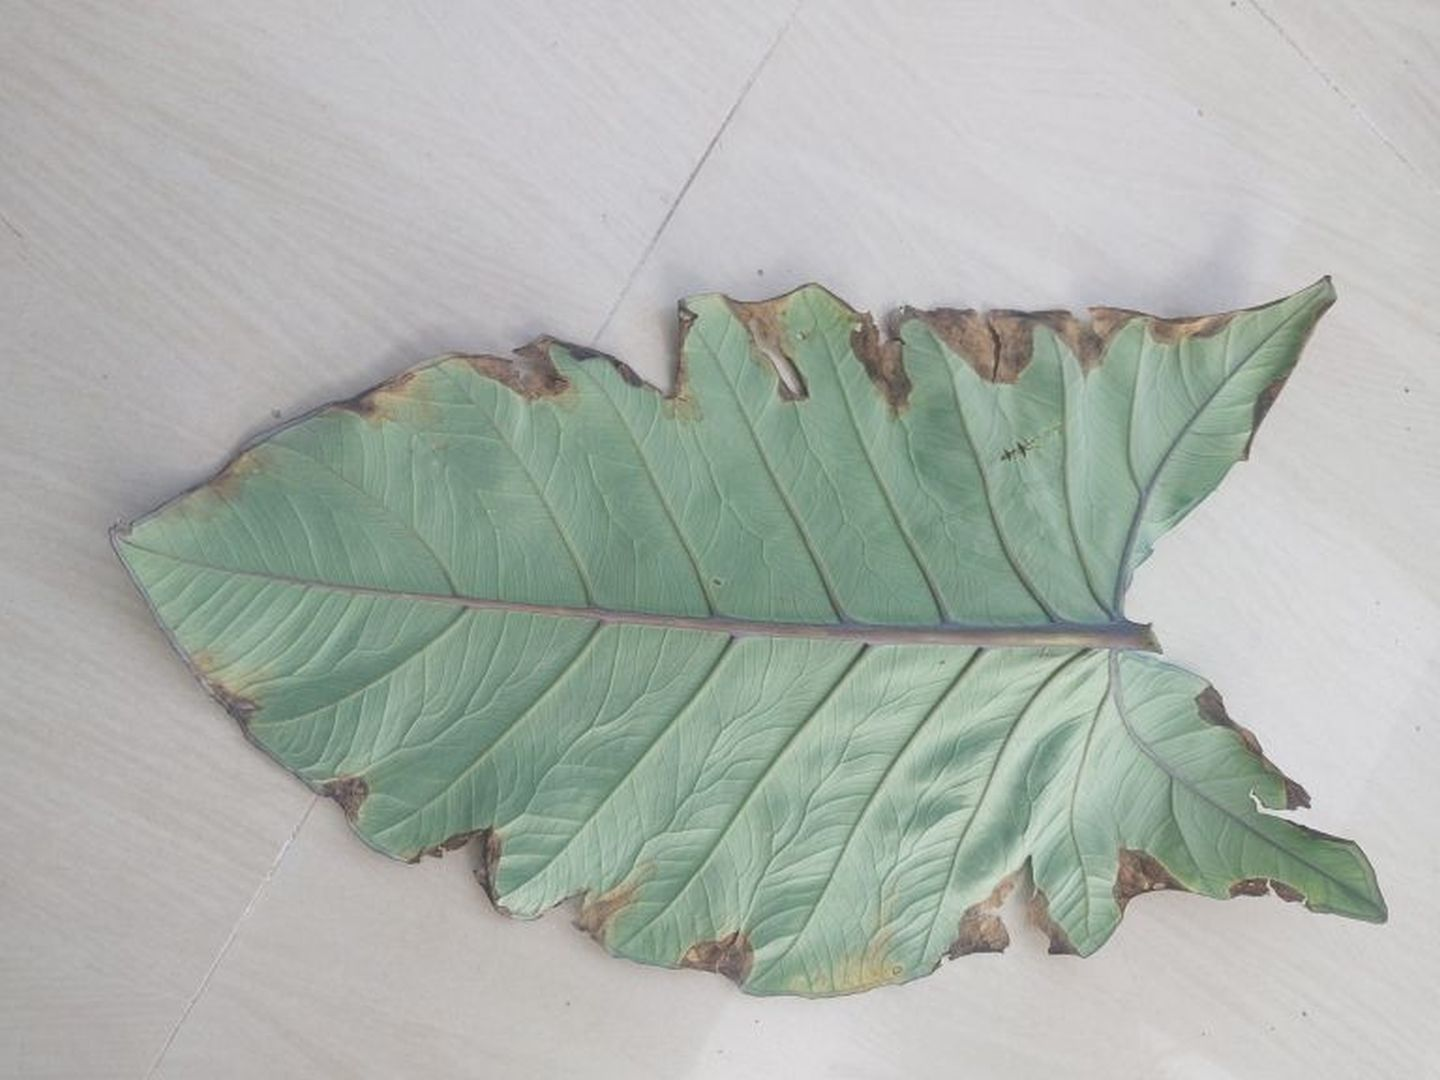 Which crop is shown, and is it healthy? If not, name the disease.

taro, leaf blight
